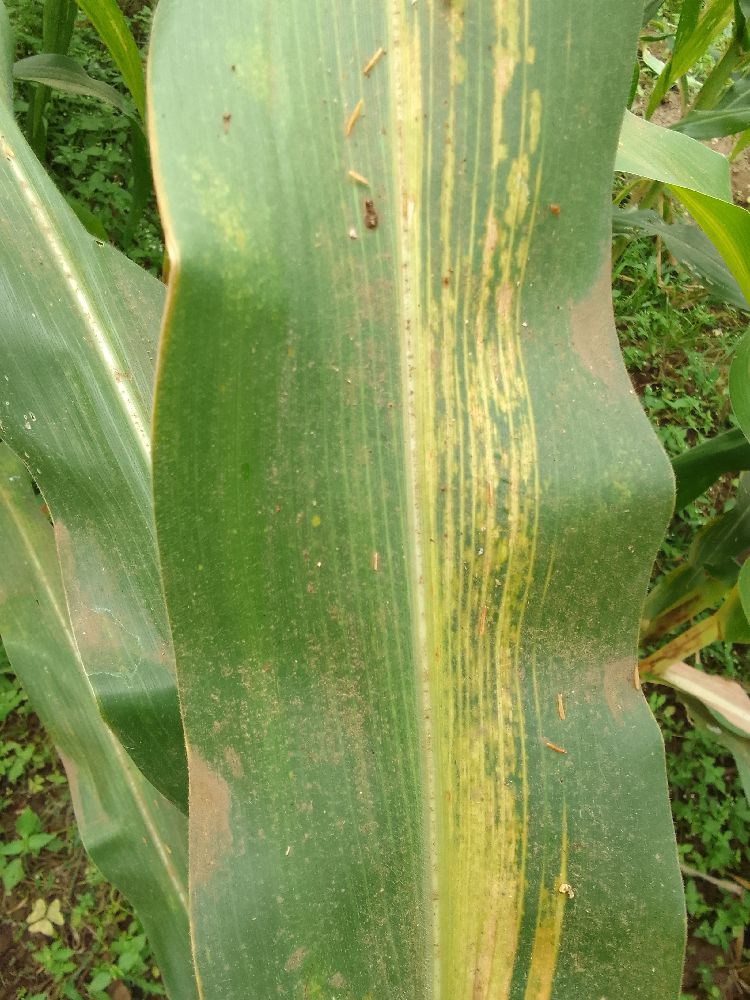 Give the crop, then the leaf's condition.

maize, maize lethal necrosis
